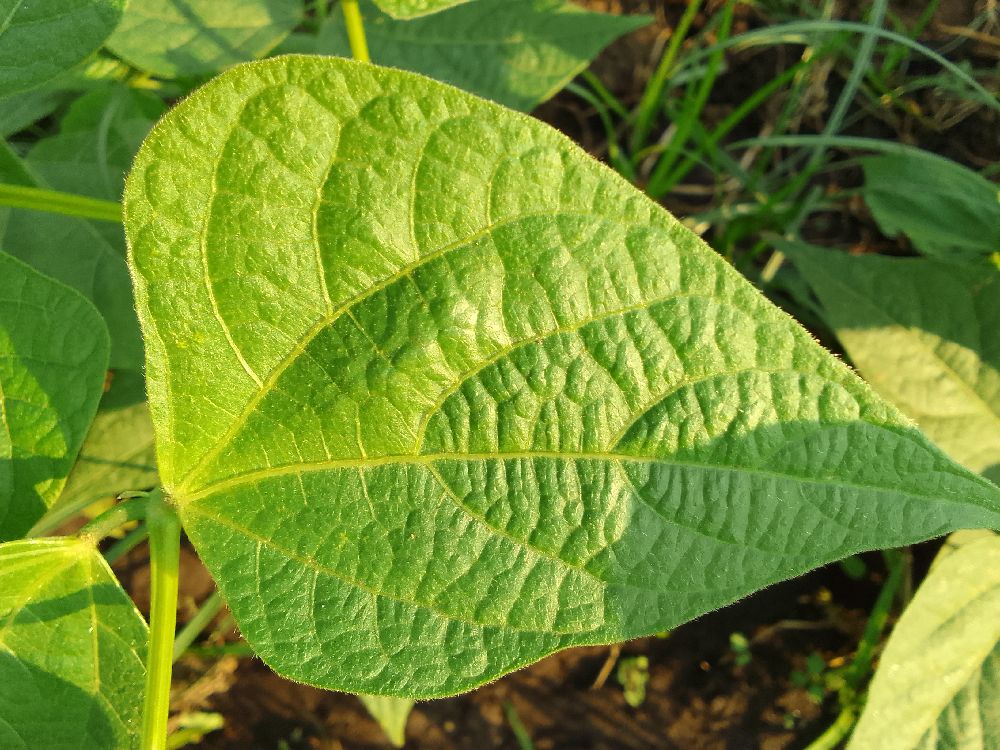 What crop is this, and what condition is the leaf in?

common bean, healthy
